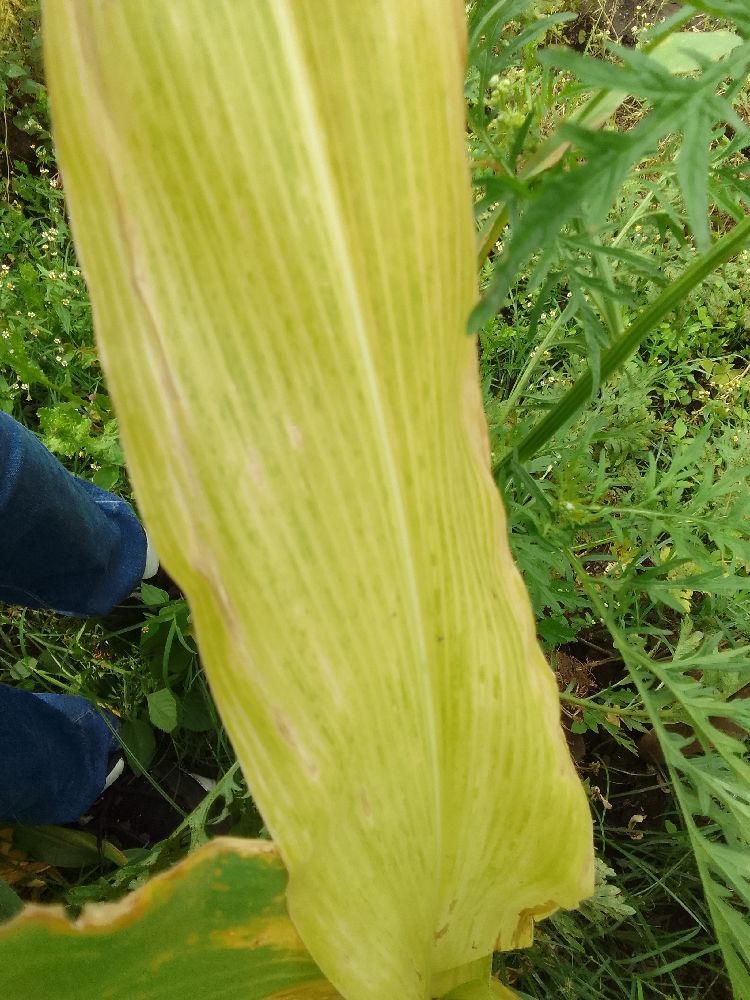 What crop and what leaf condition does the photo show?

maize, maize lethal necrosis
